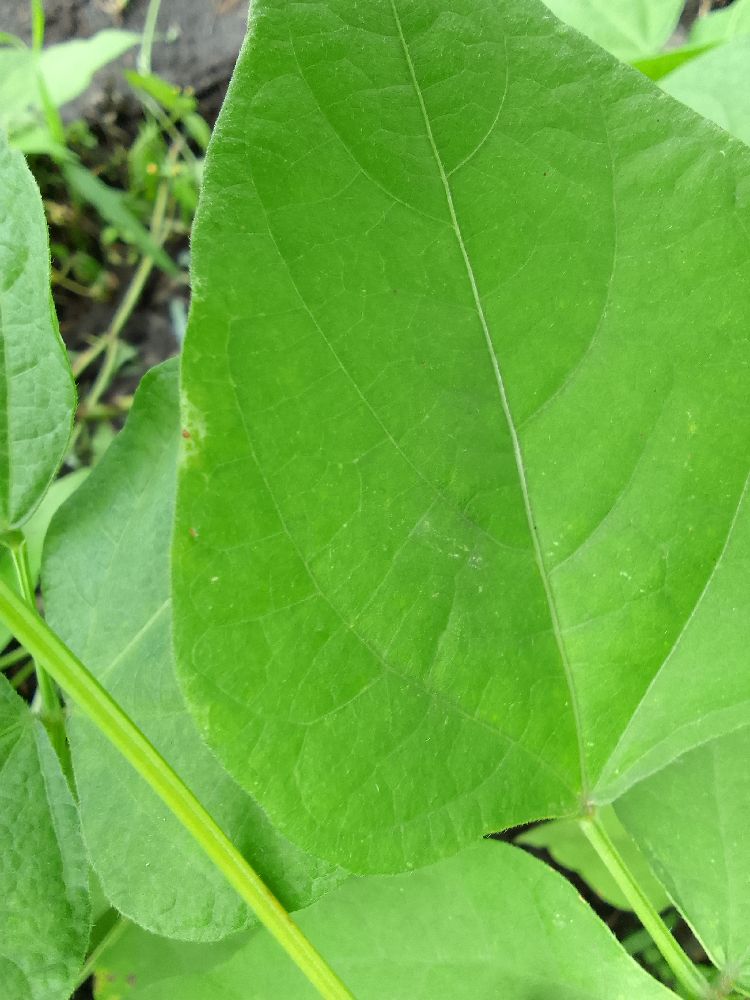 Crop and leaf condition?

common bean, healthy
